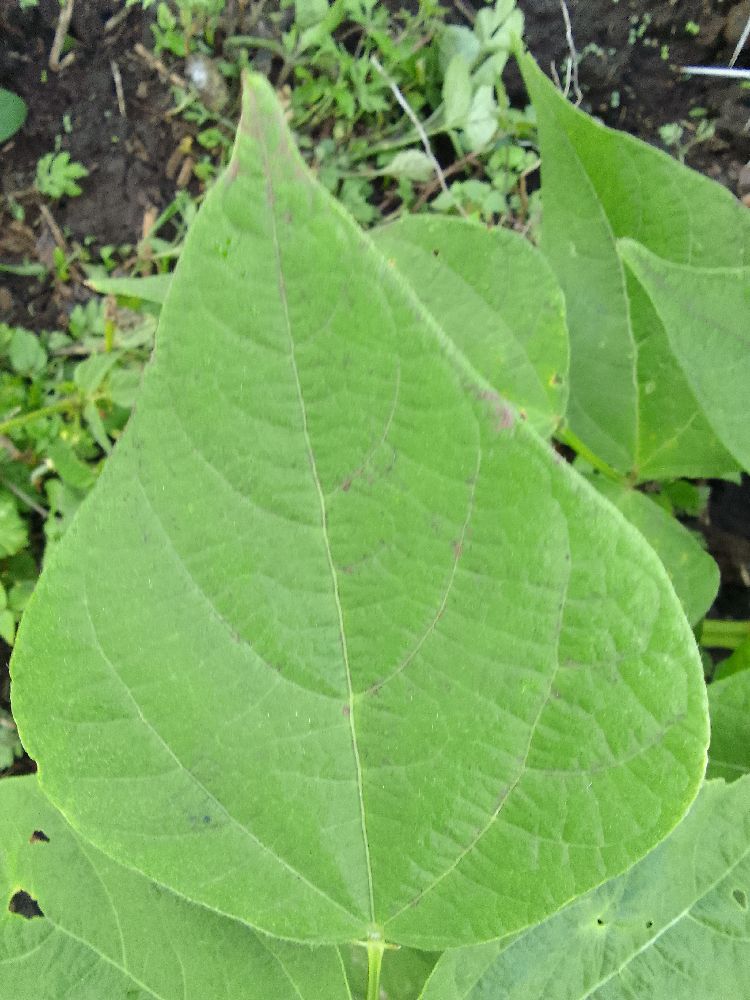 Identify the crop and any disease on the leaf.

common bean, healthy
